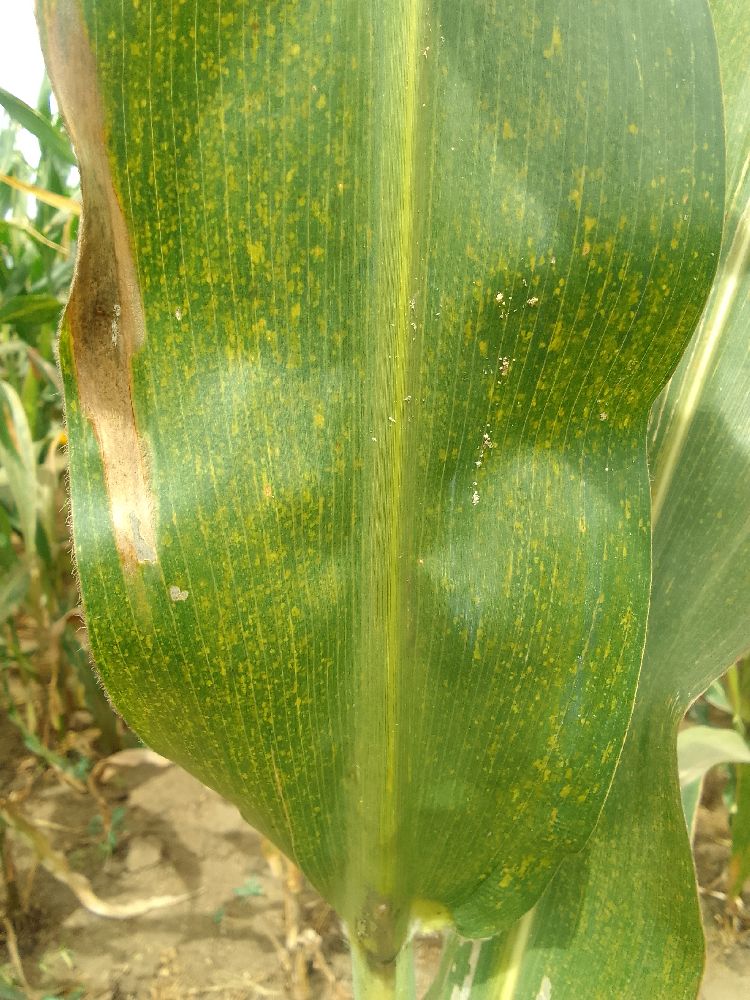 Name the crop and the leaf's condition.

maize, maize streak virus
